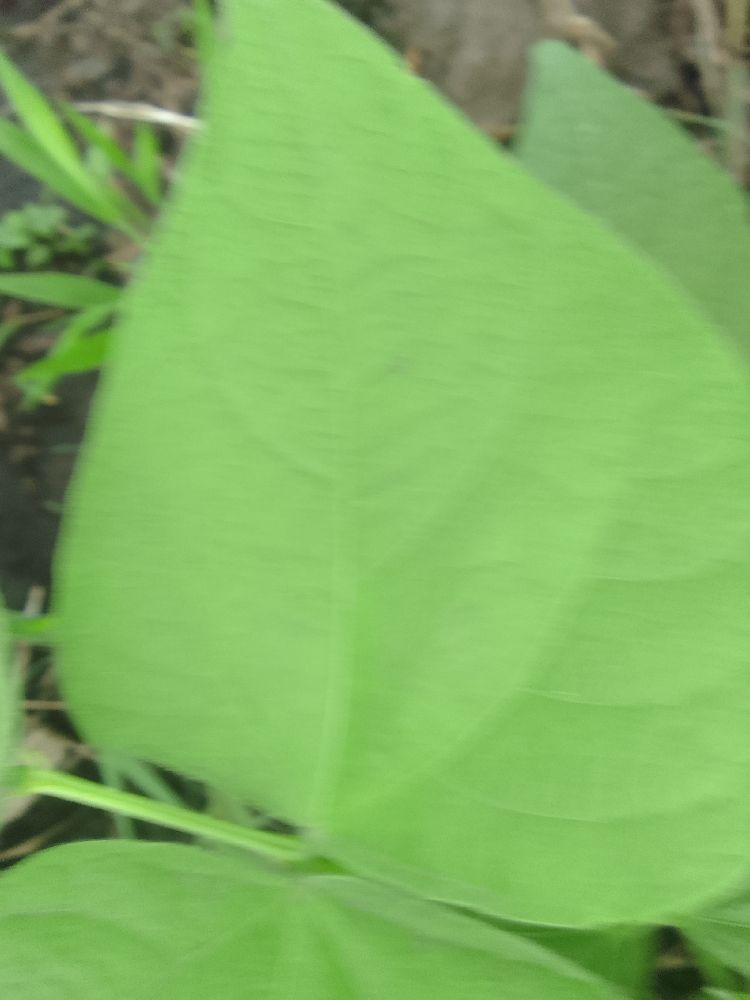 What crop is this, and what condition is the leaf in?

common bean, healthy
